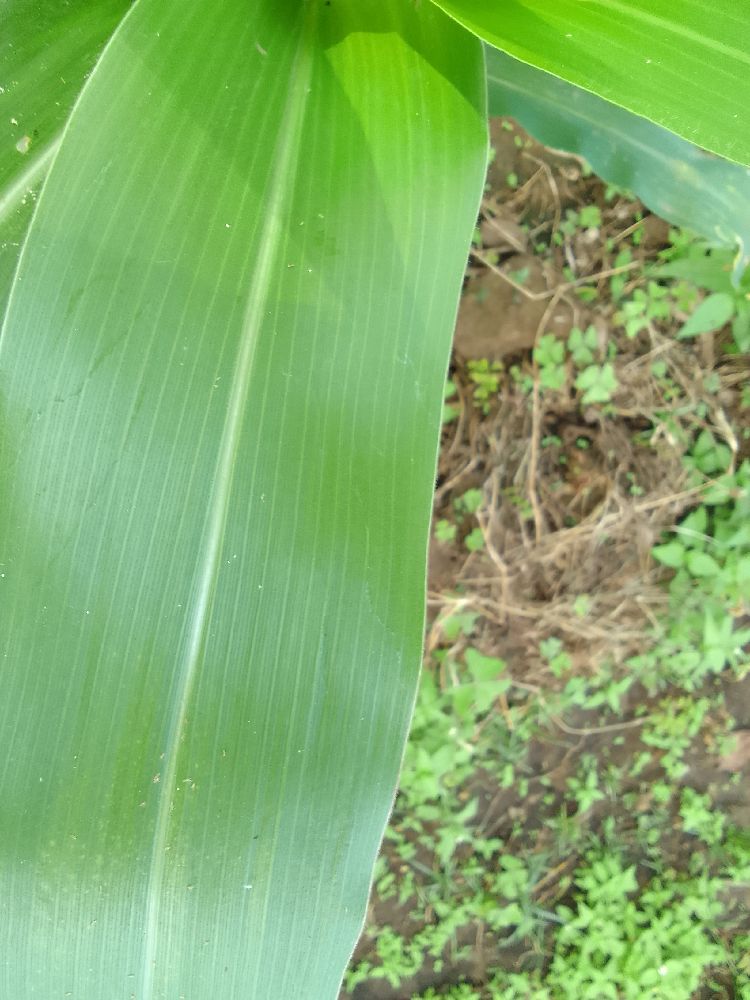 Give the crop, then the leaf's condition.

maize, healthy
